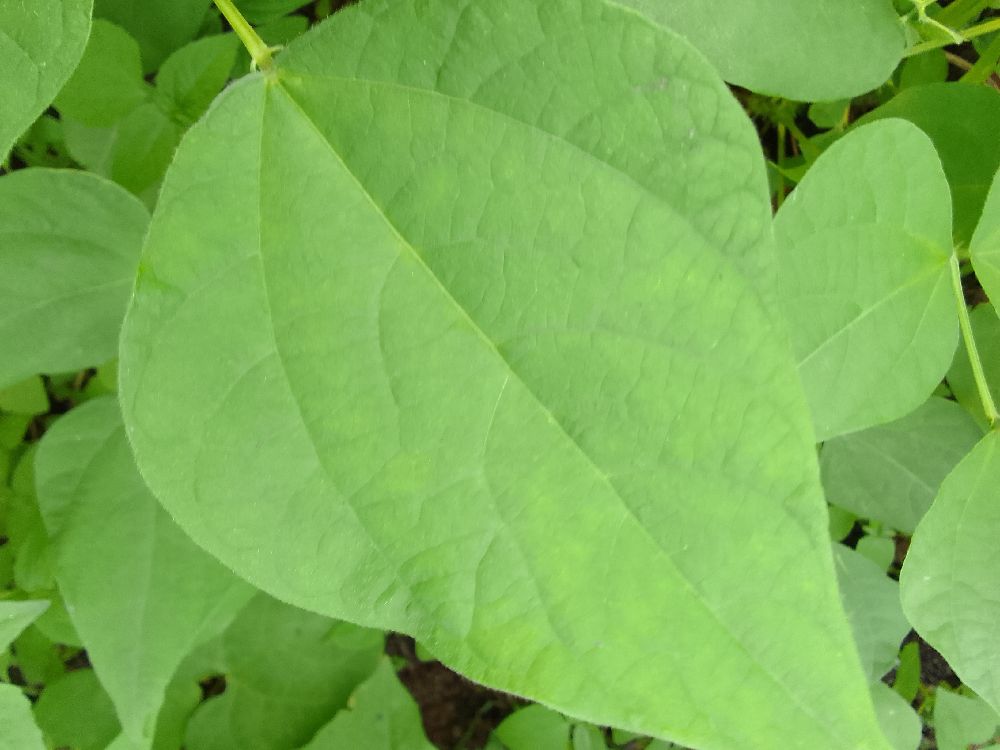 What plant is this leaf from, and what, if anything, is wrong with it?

common bean, healthy
